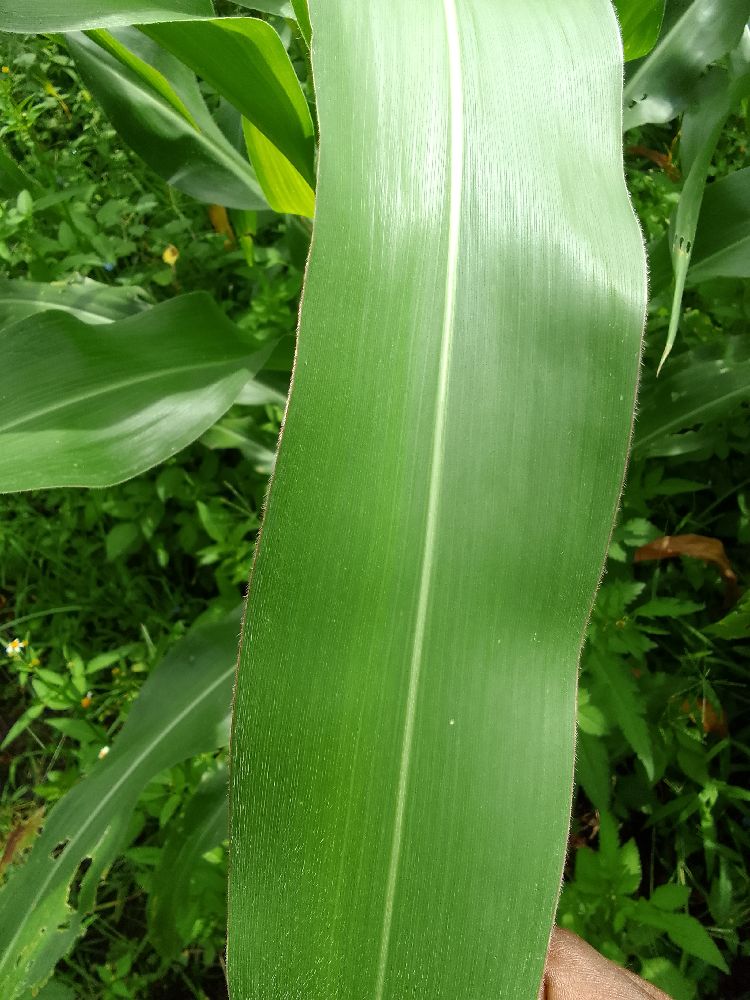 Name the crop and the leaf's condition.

maize, healthy
